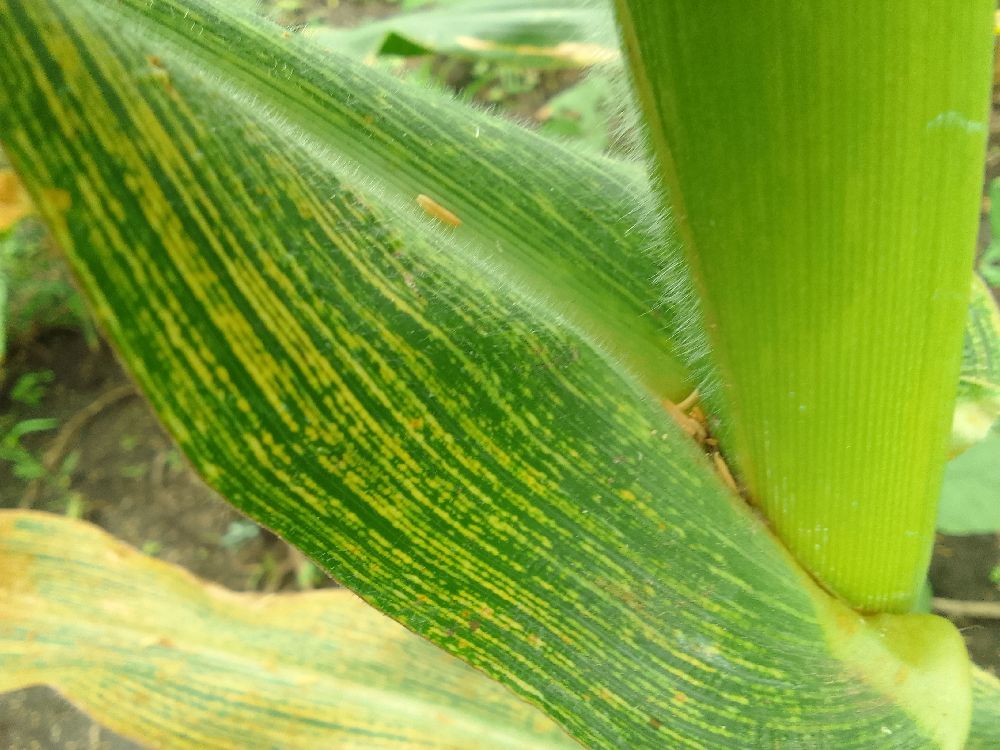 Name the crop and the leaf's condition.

maize, maize streak virus
